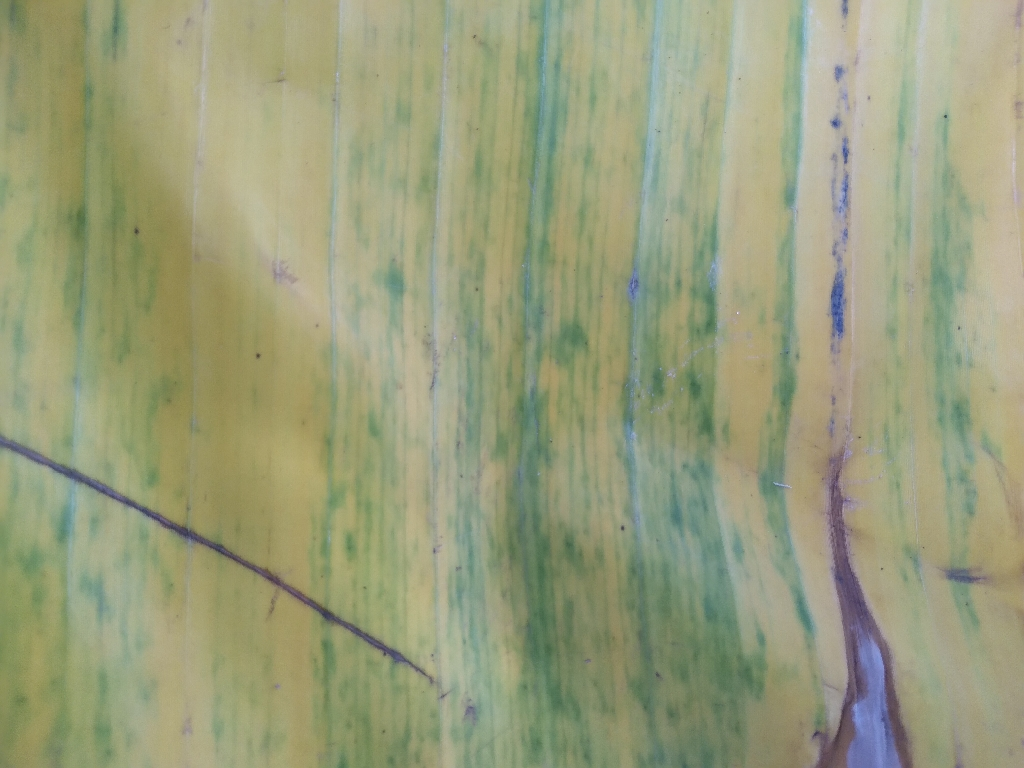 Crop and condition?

banana, fusarium wilt race 1
